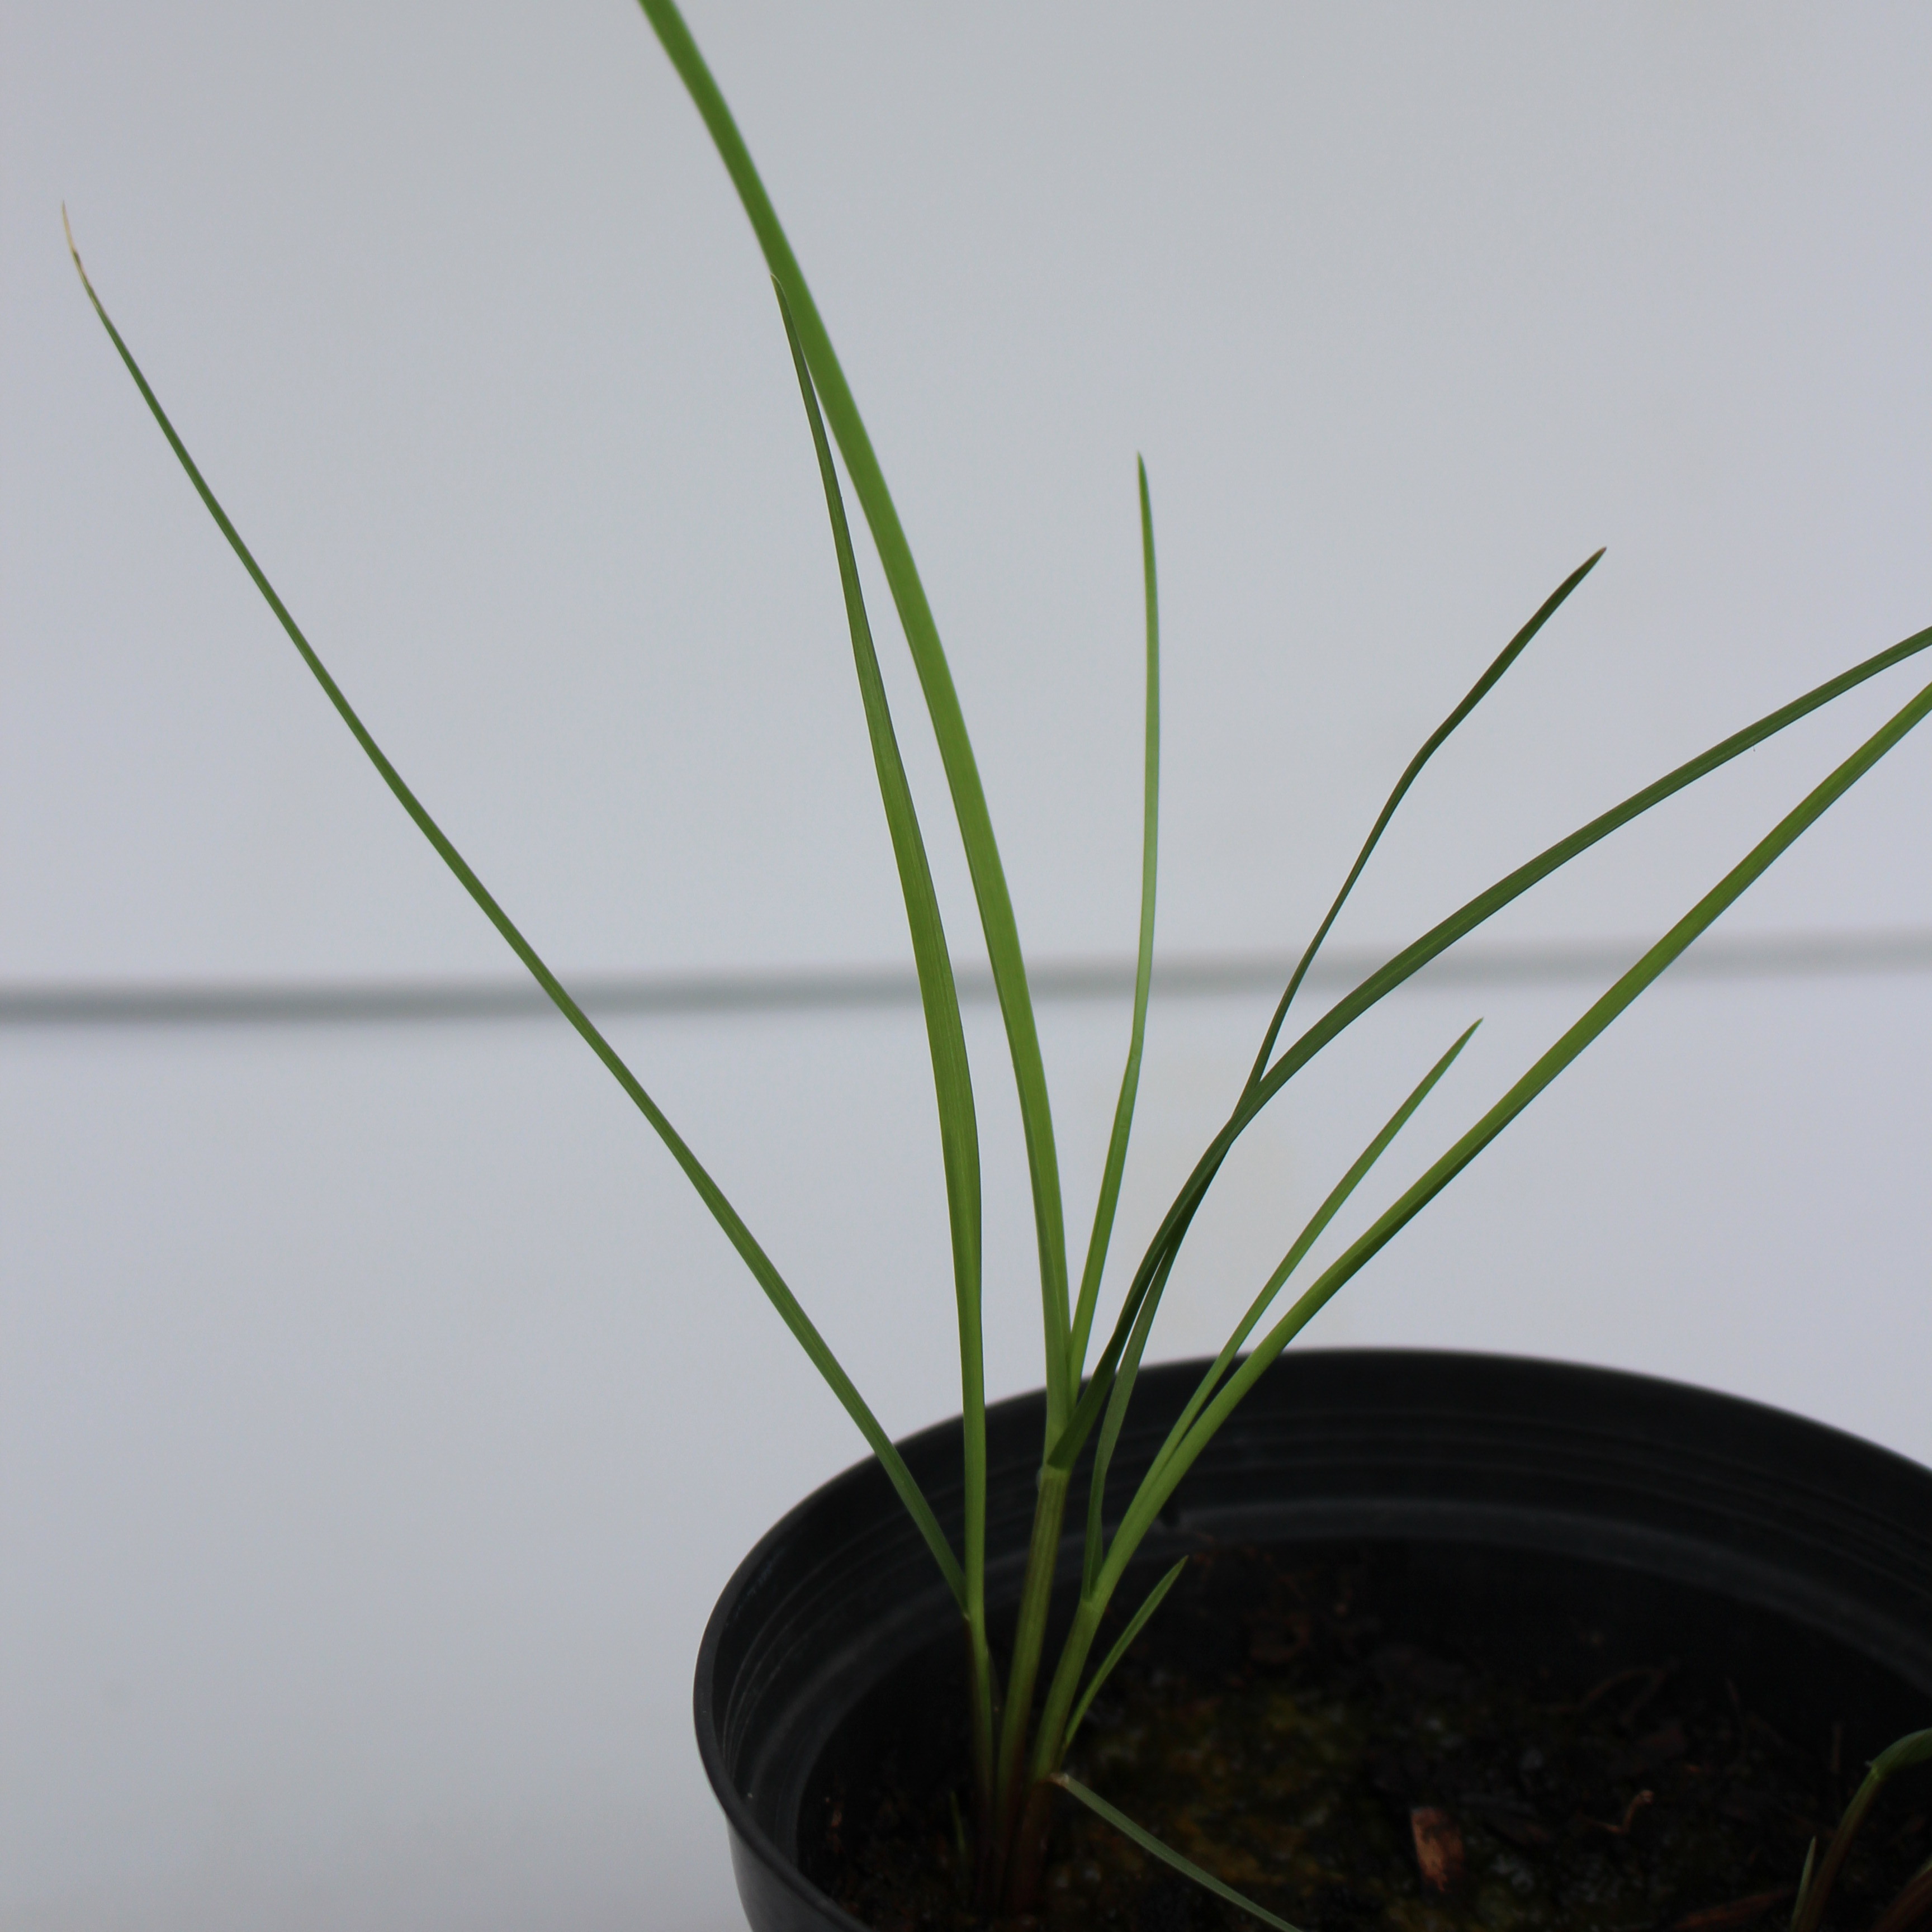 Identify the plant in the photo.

Lolium multiflorum
